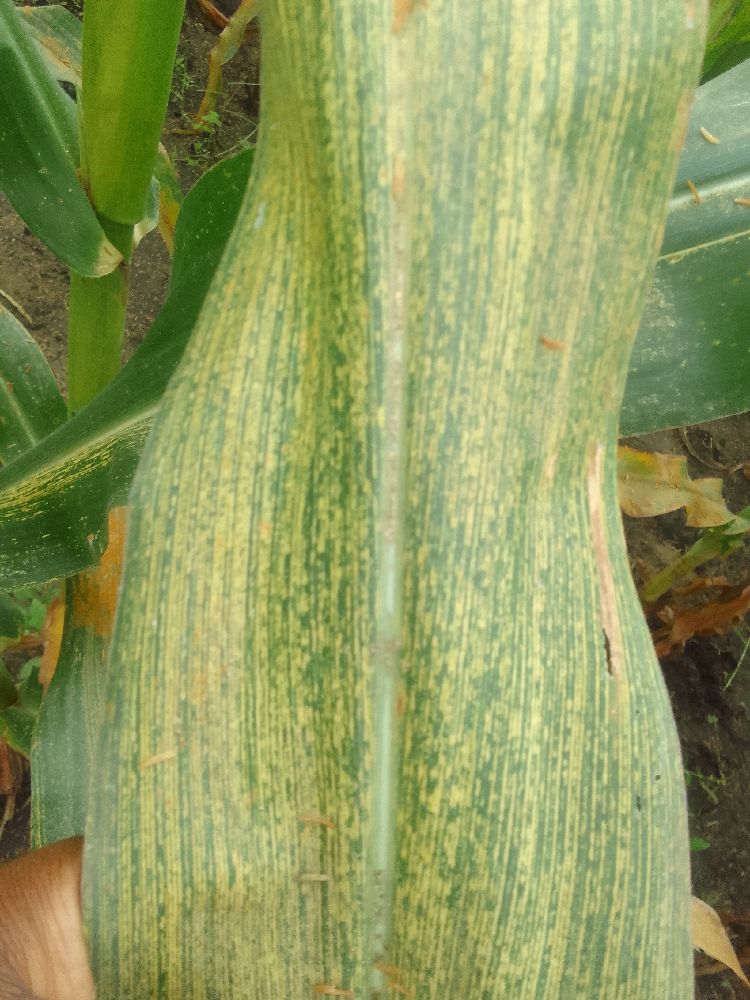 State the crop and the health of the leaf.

maize, maize streak virus
